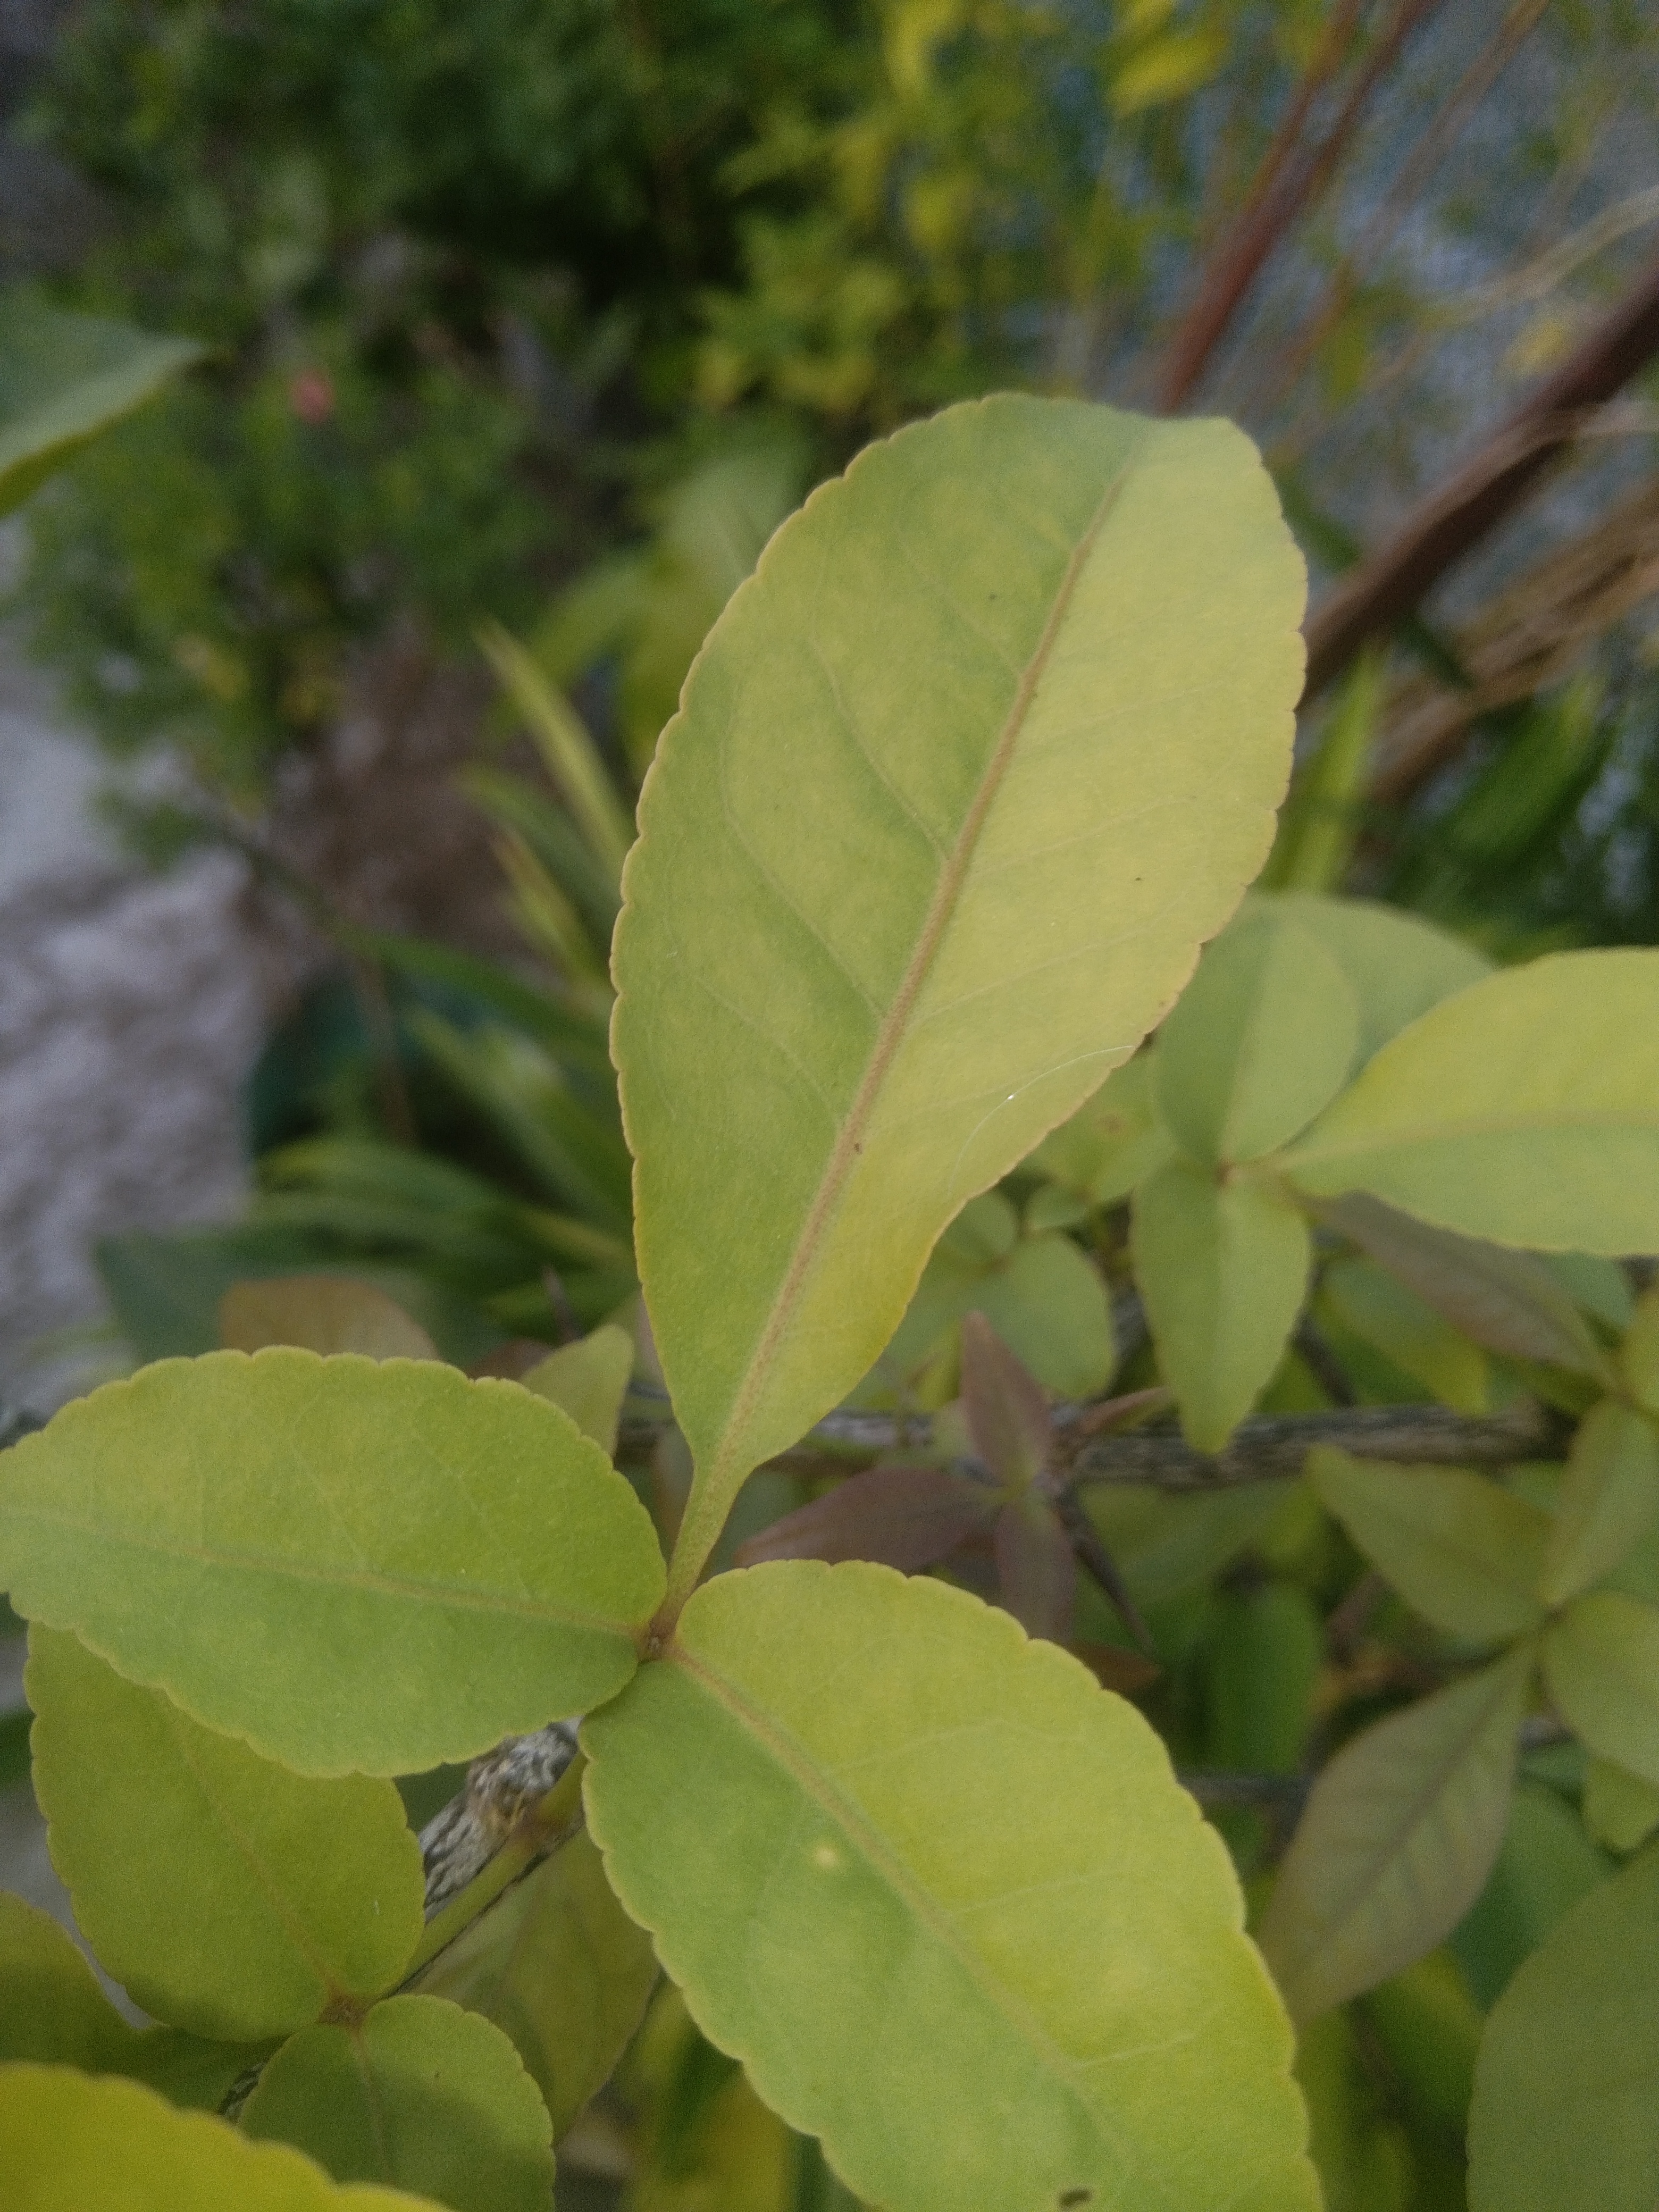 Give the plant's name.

wood apple
